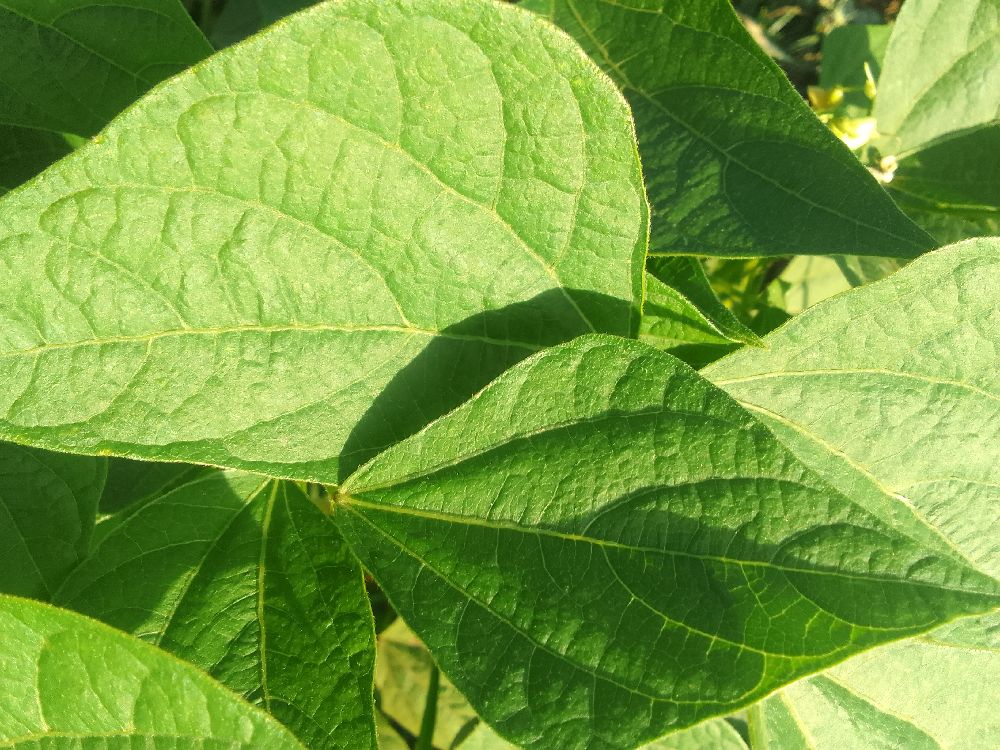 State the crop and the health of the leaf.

common bean, healthy
